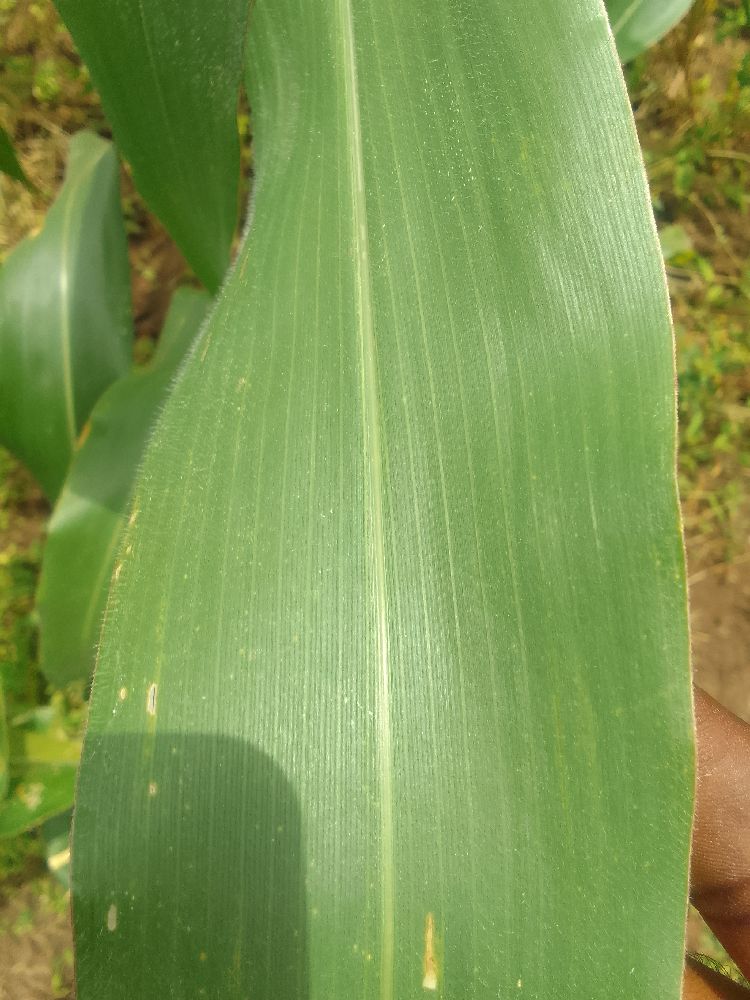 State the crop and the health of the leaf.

maize, healthy
